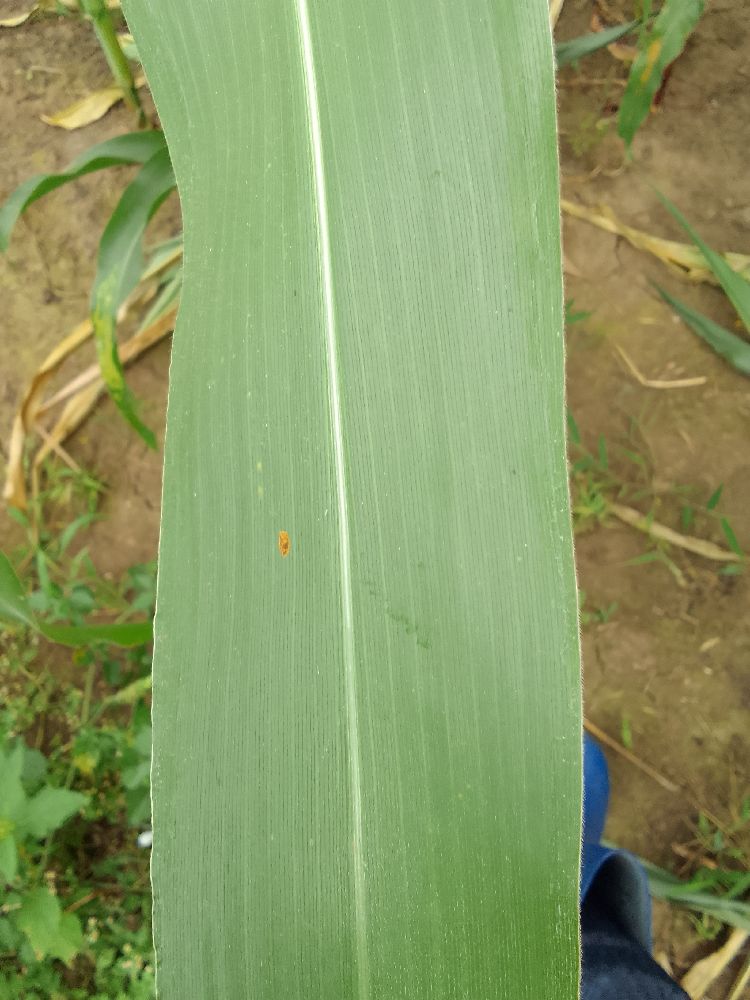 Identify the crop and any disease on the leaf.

maize, healthy
